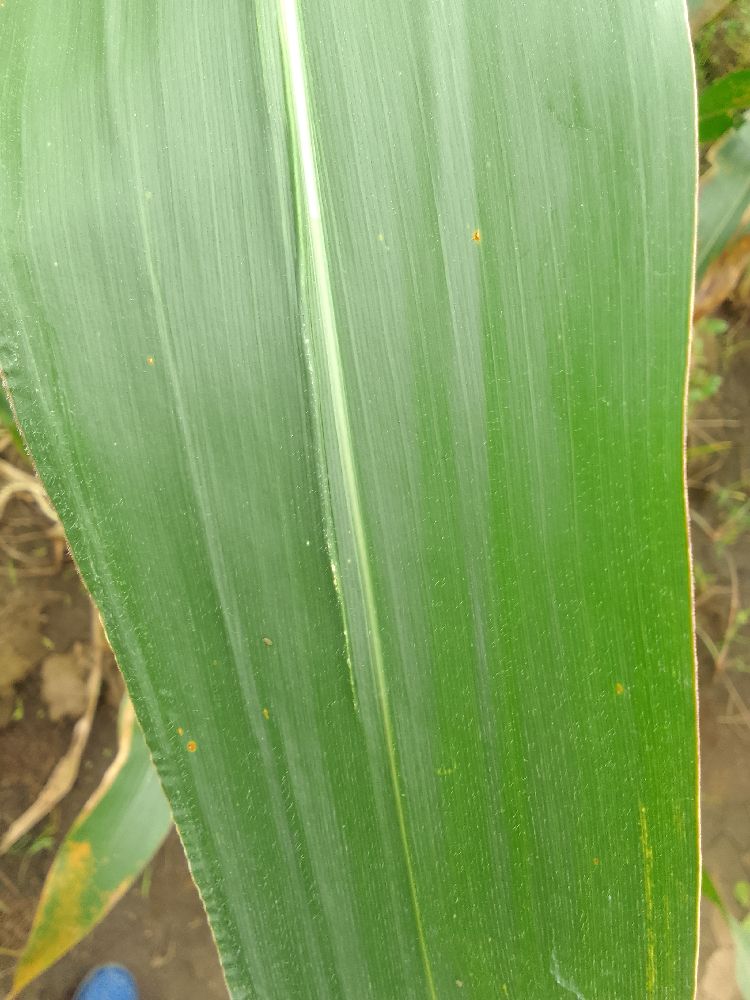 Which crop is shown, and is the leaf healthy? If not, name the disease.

maize, healthy
